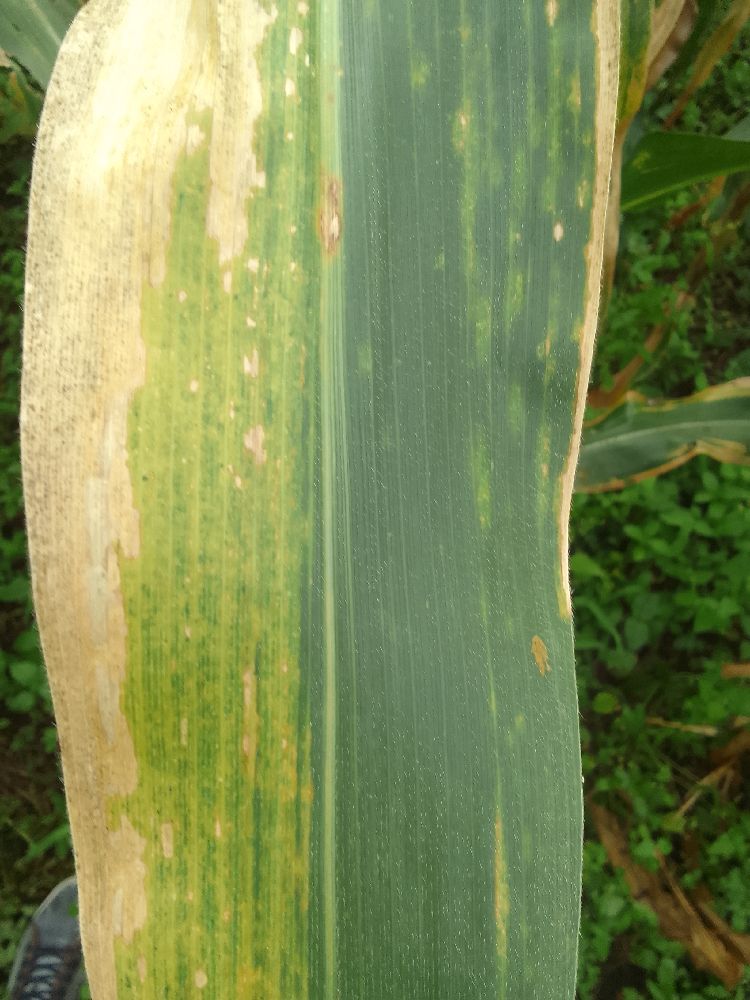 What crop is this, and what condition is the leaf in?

maize, maize lethal necrosis
